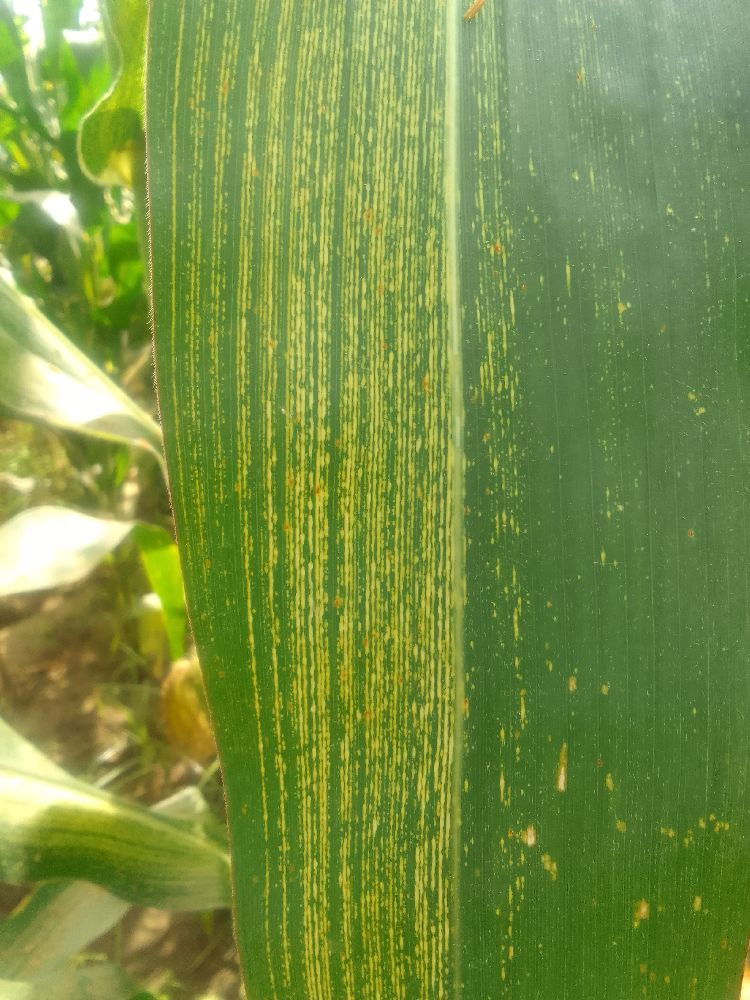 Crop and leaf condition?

maize, maize streak virus
